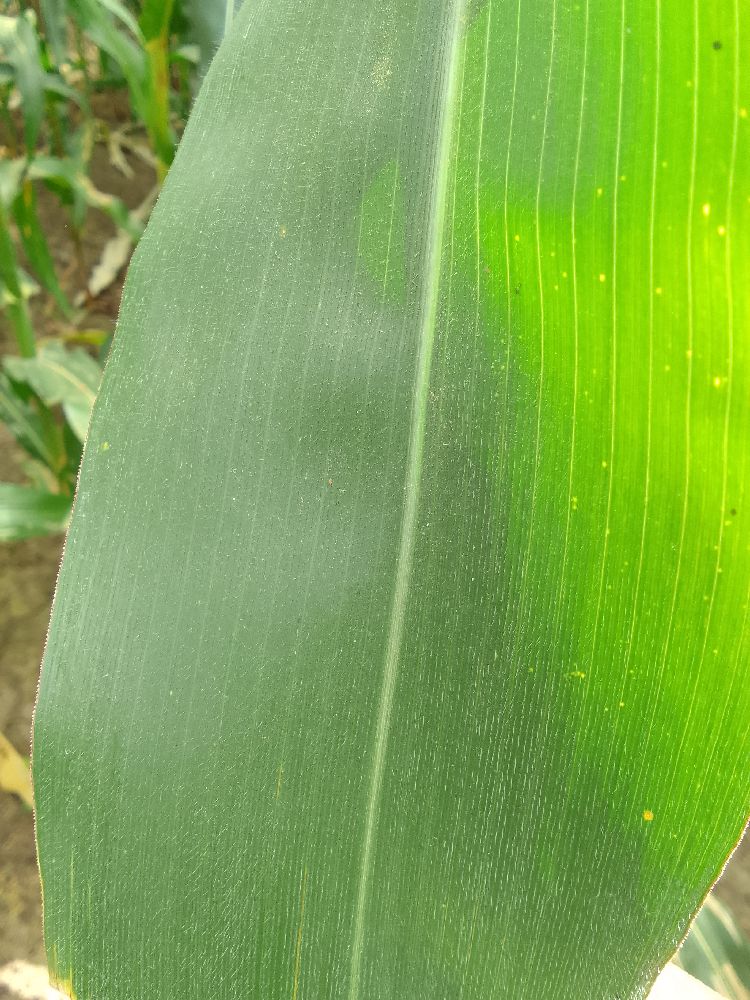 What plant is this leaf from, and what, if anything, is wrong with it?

maize, healthy
